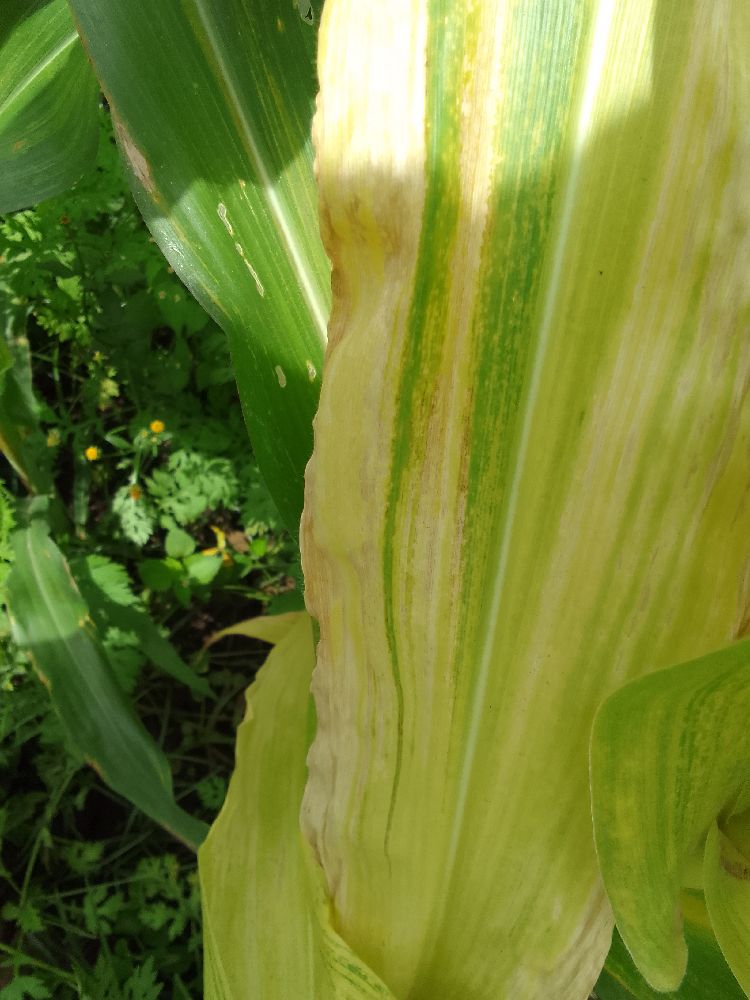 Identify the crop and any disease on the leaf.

maize, maize lethal necrosis
